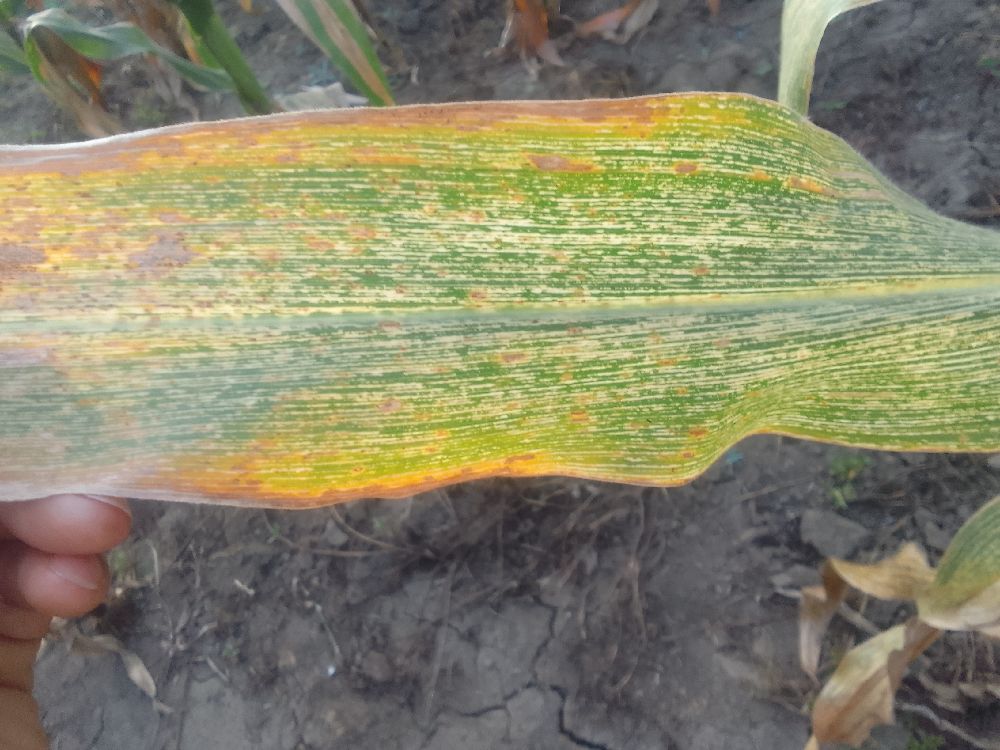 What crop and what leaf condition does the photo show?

maize, maize streak virus
